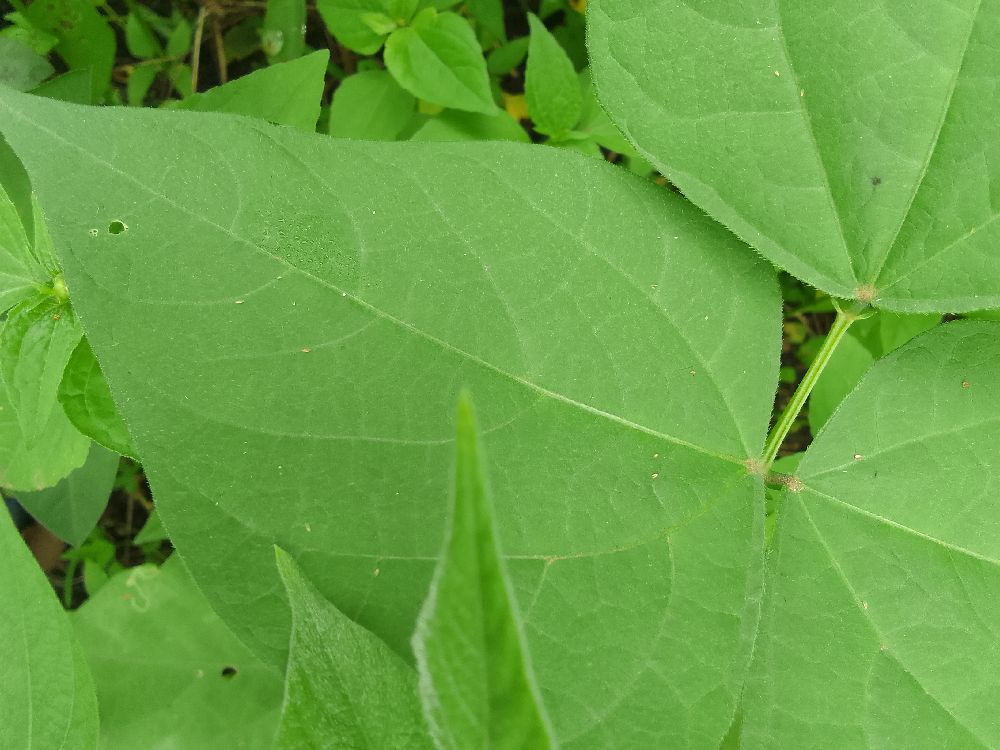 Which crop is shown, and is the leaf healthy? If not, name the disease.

common bean, healthy
